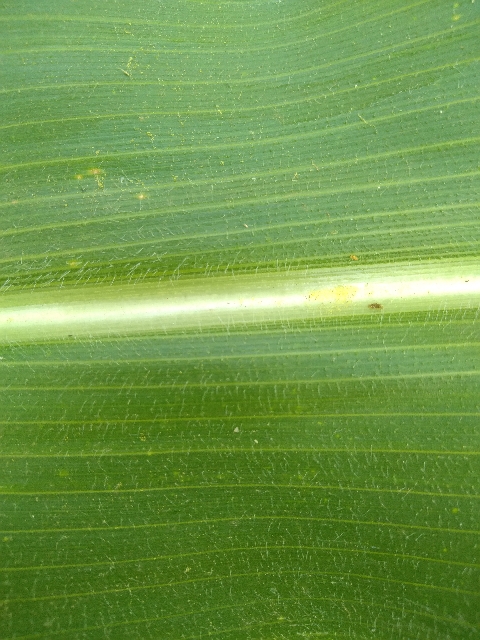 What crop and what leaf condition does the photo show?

maize, healthy
